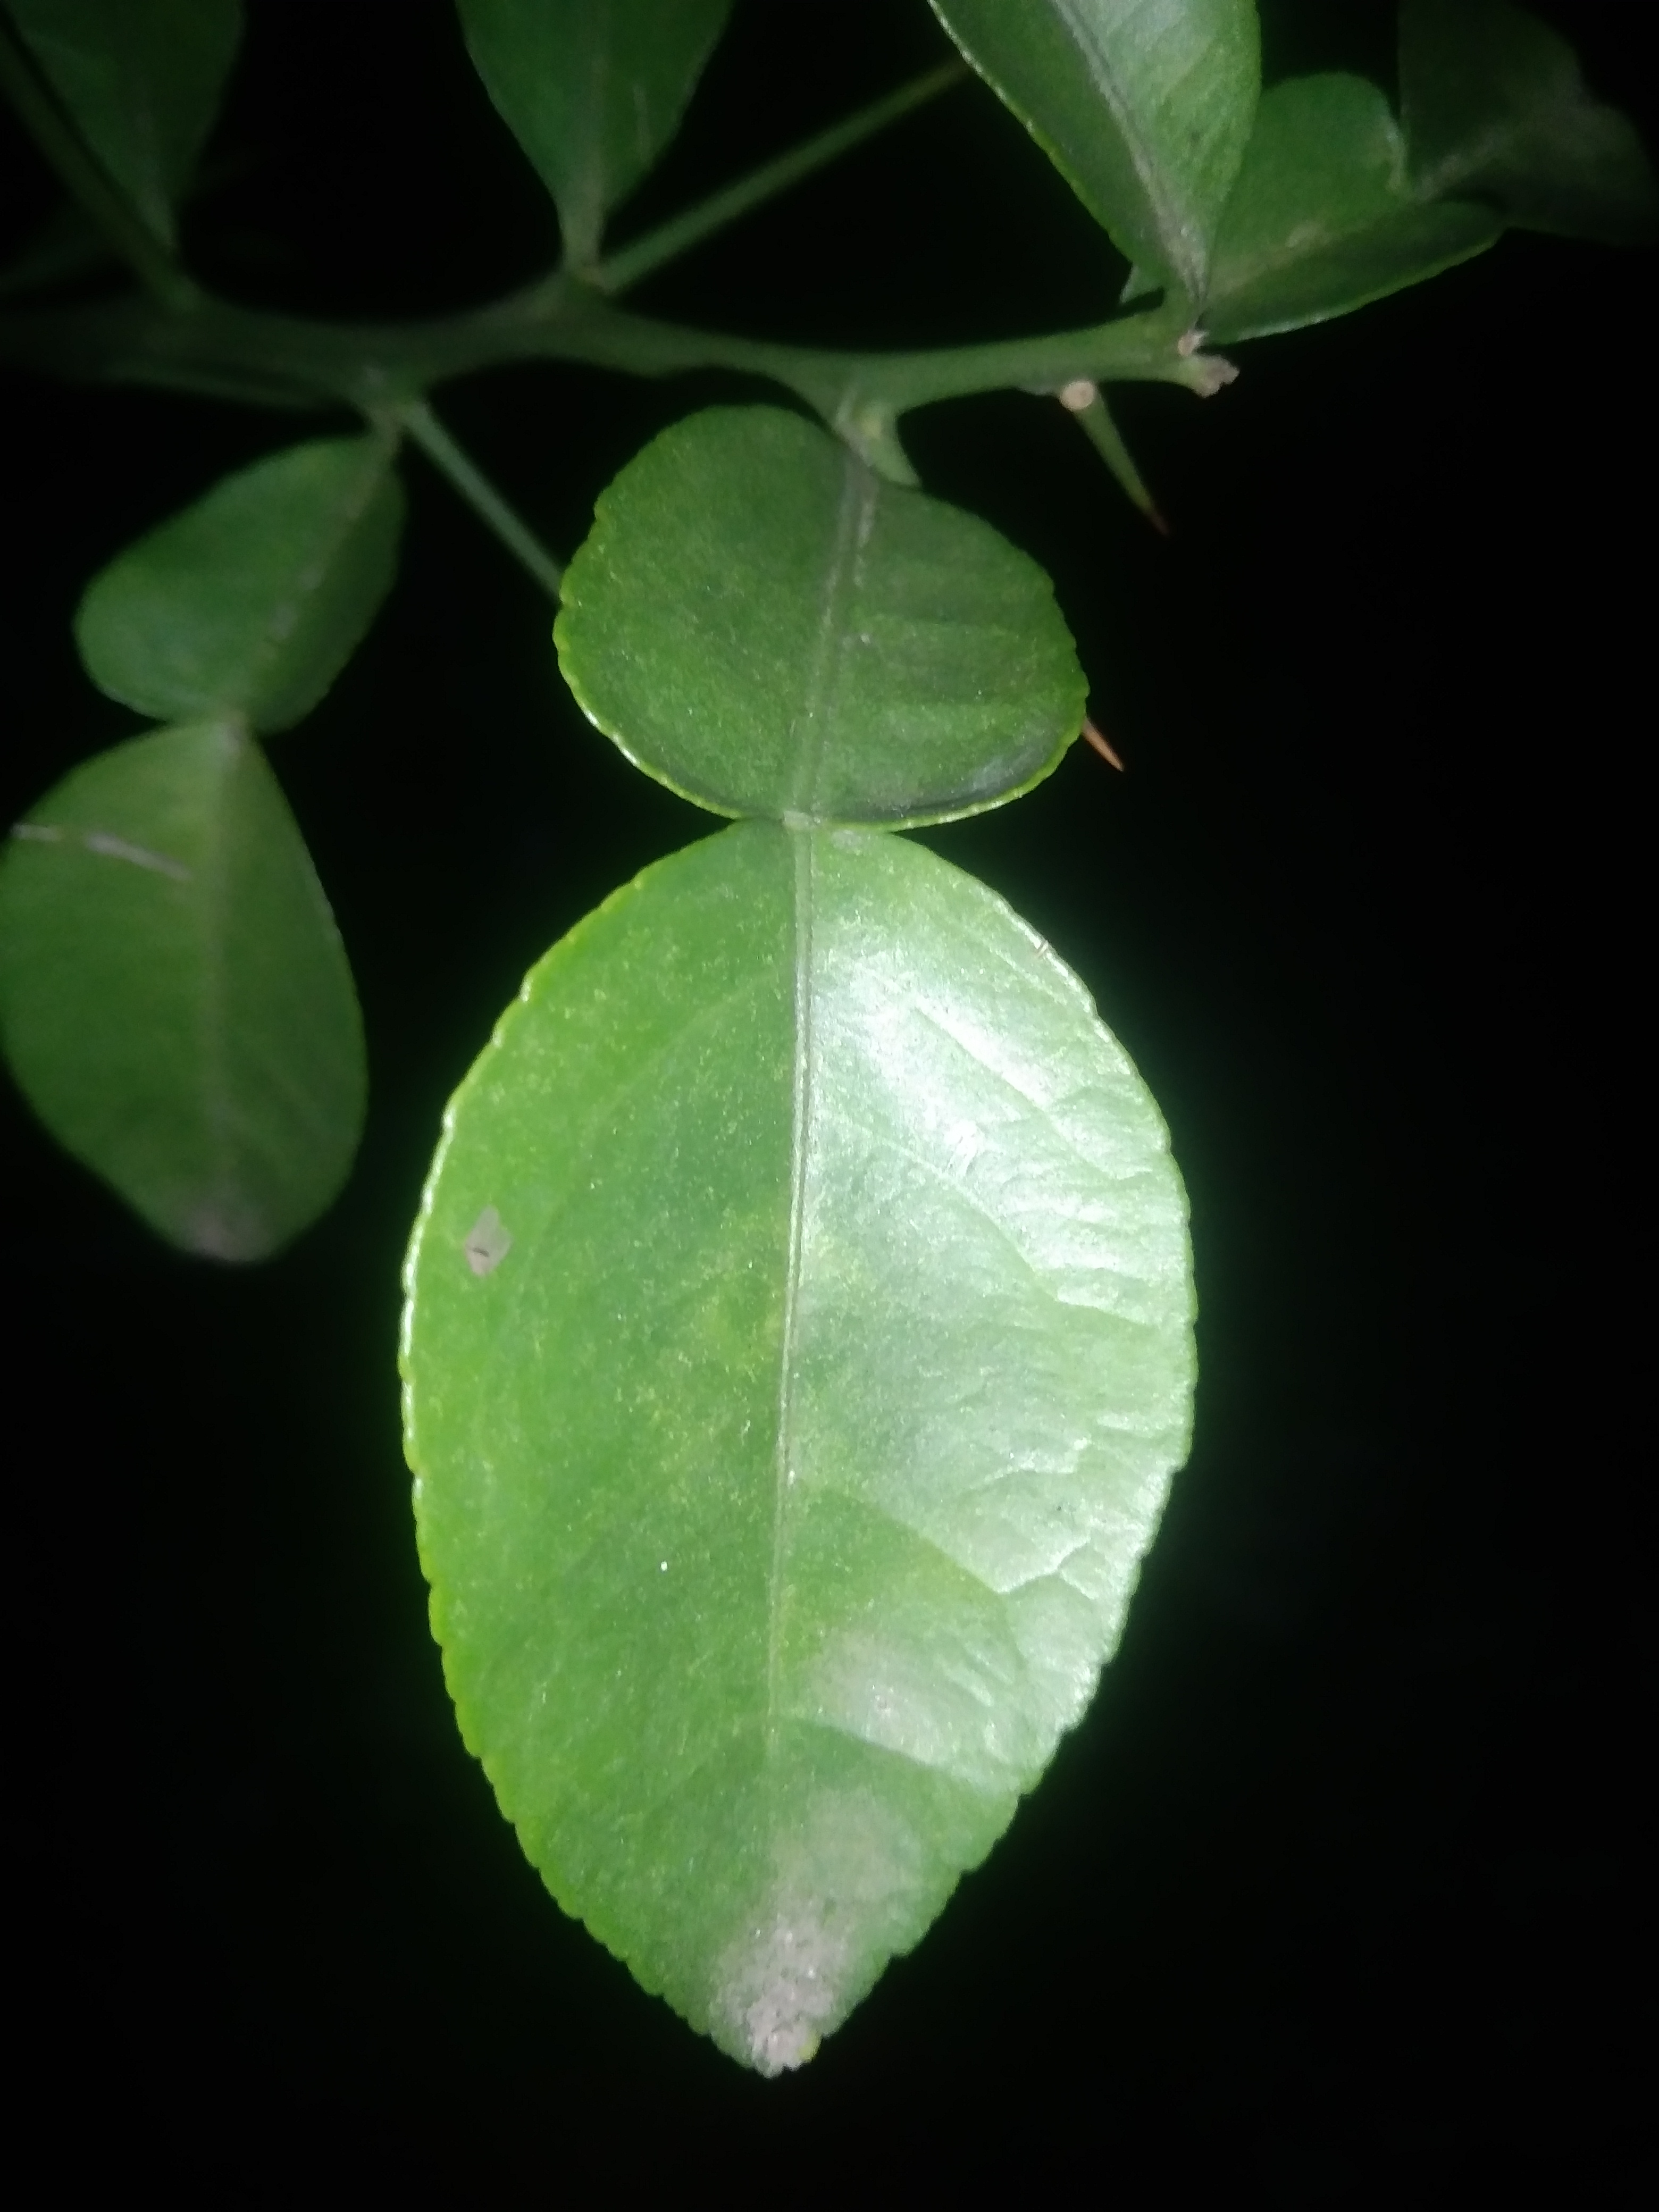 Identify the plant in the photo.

lemon
